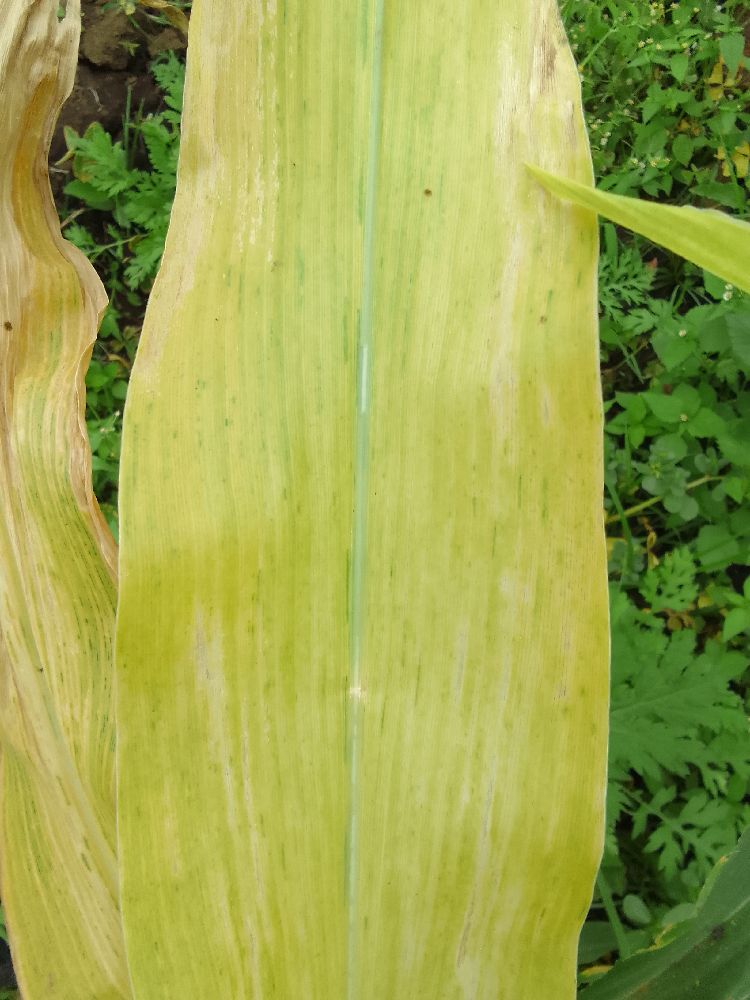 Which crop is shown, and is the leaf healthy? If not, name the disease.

maize, maize lethal necrosis
